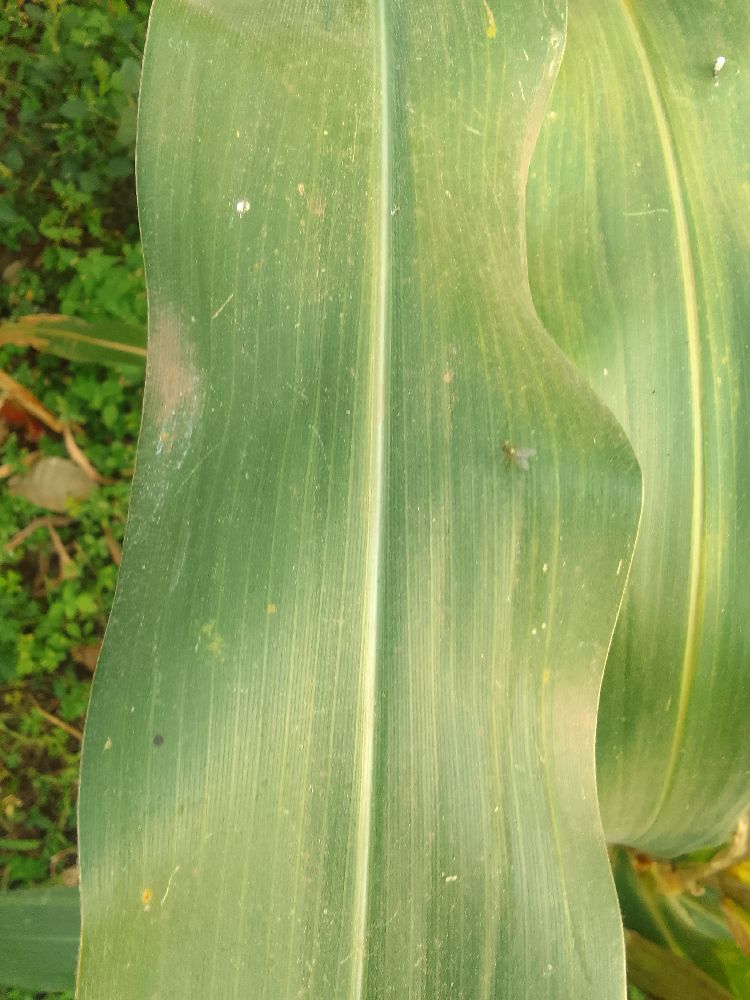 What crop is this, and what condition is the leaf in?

maize, healthy
